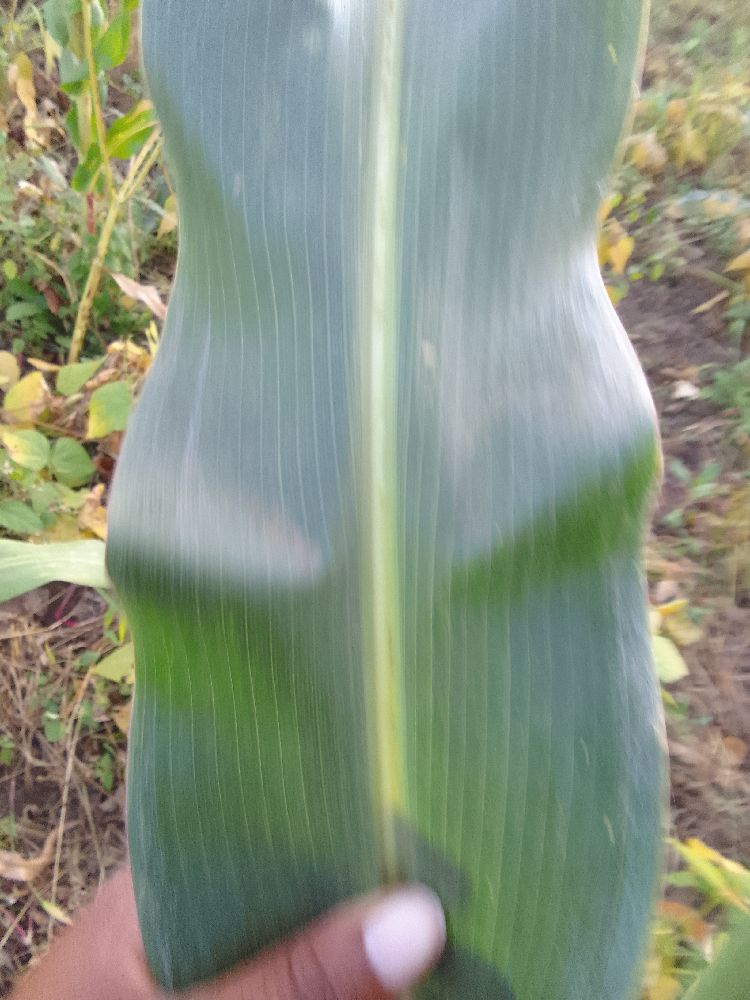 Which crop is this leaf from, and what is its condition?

maize, healthy
